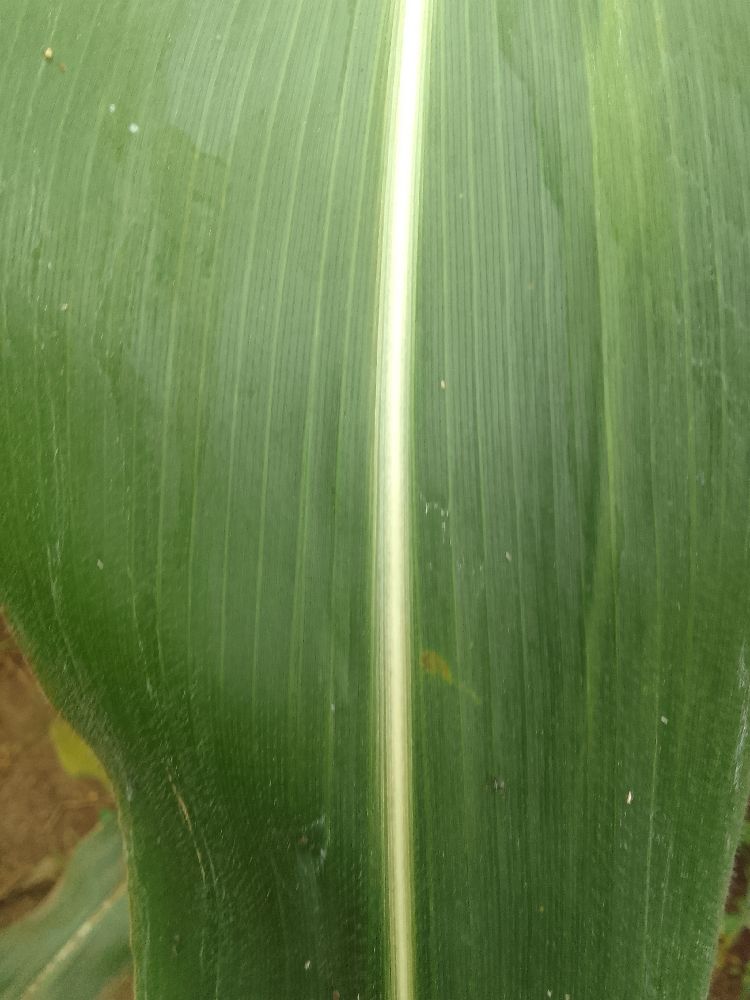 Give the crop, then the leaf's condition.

maize, healthy
